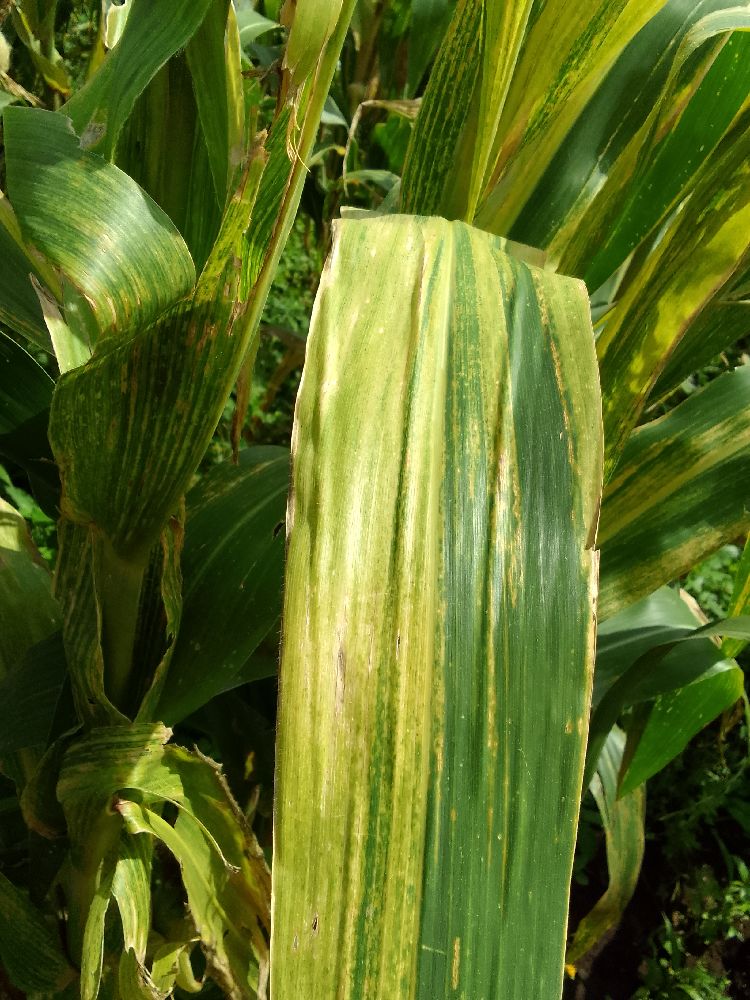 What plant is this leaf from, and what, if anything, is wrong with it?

maize, maize lethal necrosis
